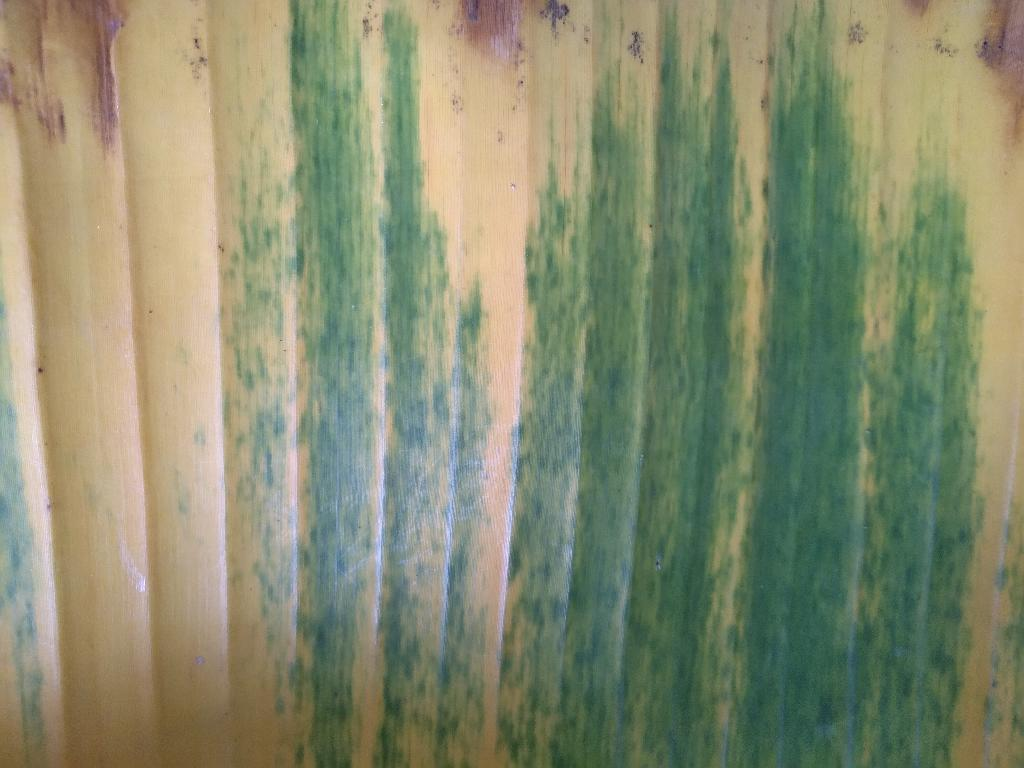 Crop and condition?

banana, fusarium wilt race 1
